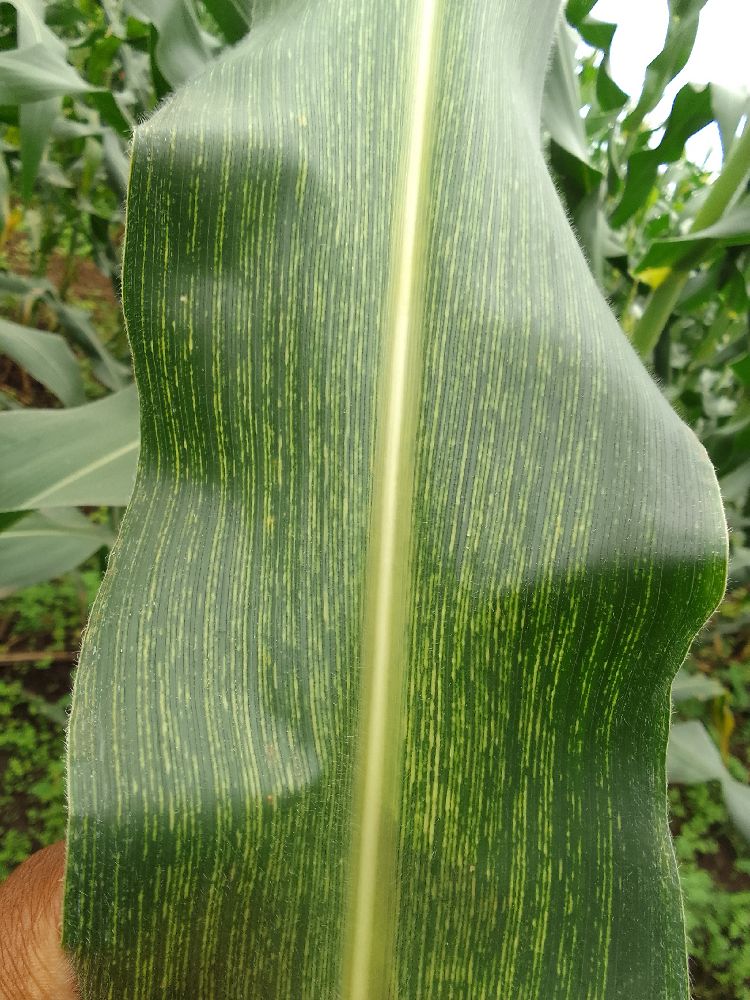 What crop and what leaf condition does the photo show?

maize, maize streak virus
